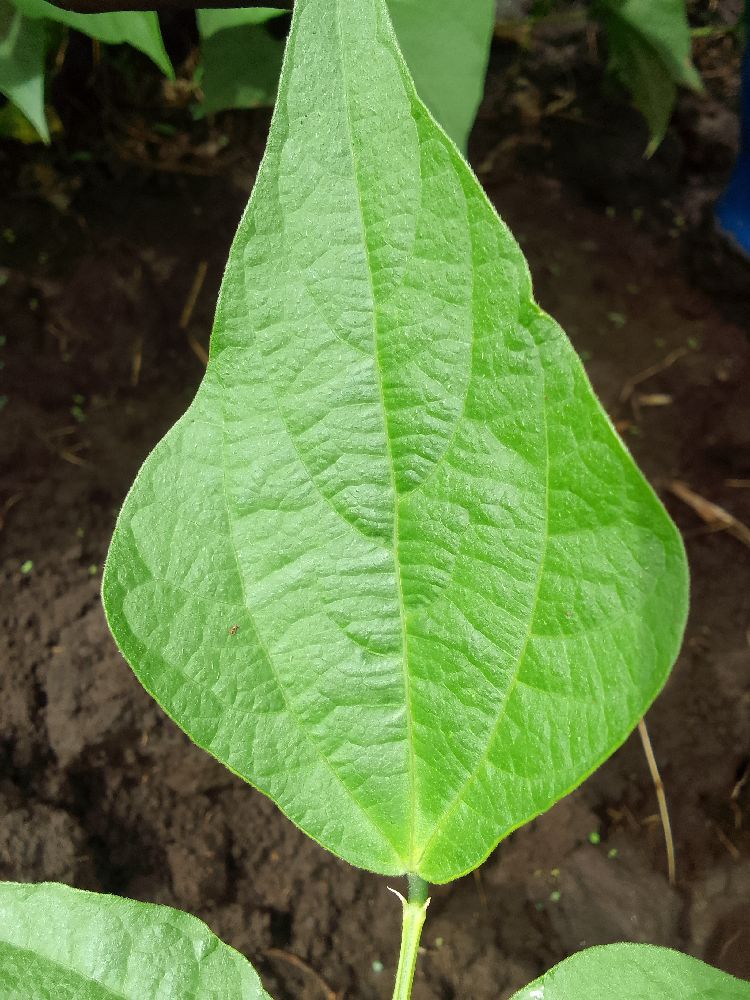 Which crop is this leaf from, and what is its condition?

common bean, healthy
